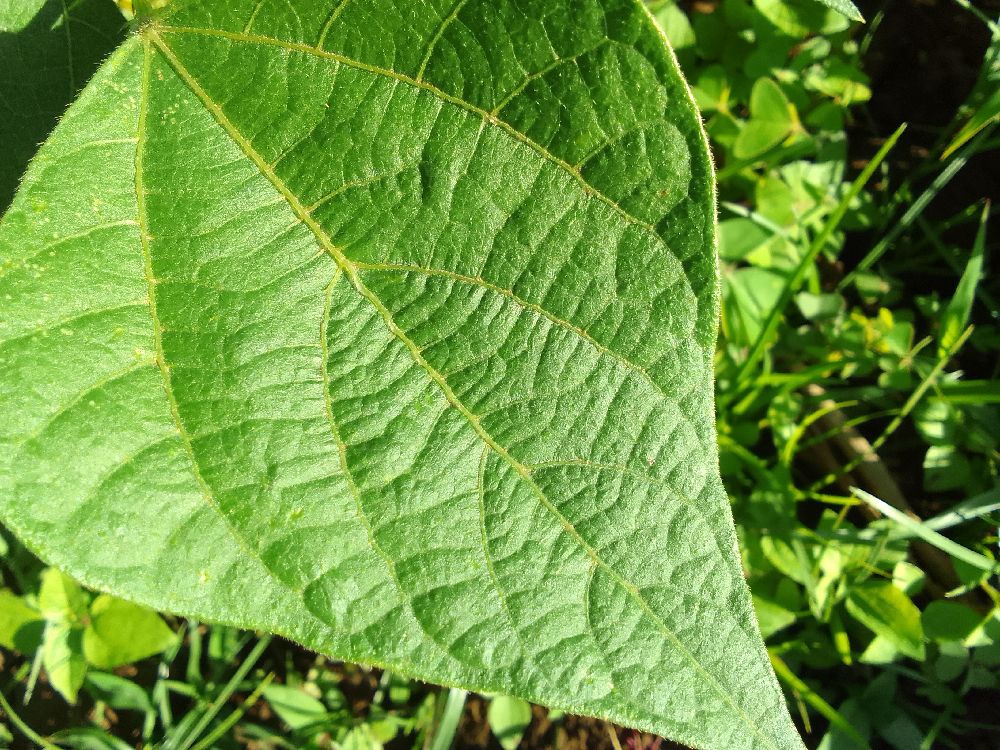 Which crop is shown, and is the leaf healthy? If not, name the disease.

common bean, healthy
